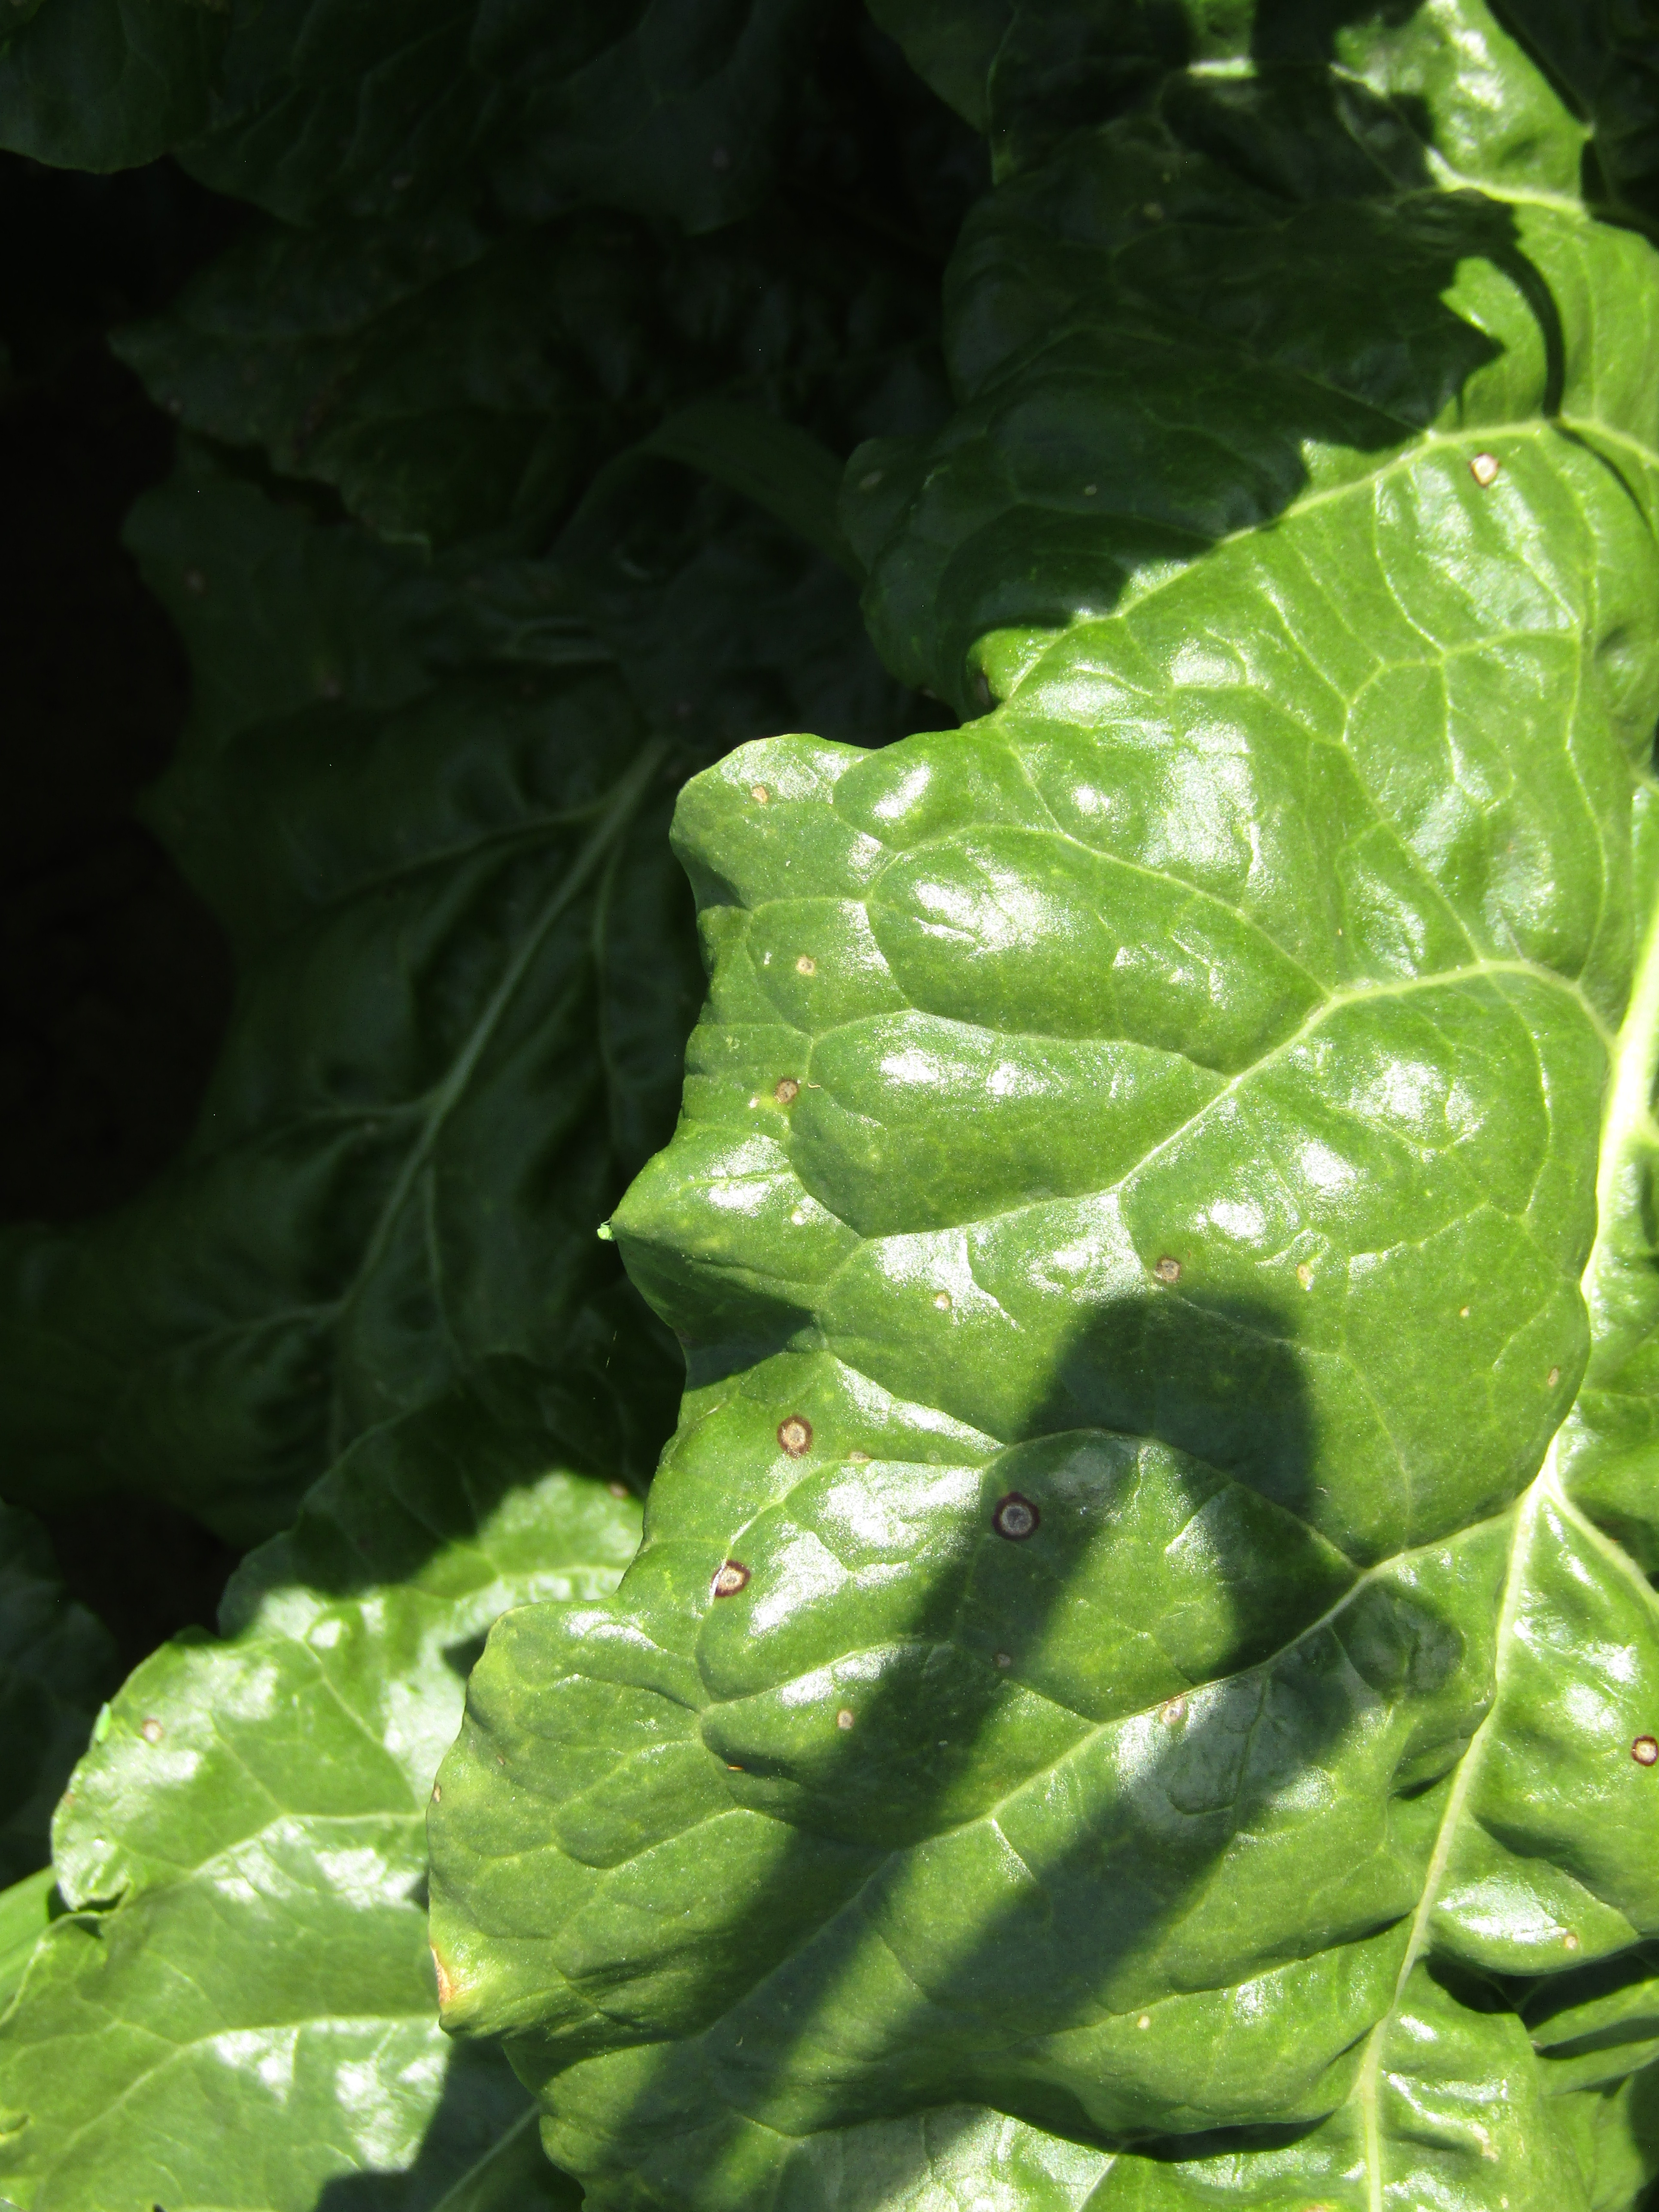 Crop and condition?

beet, cercospora
